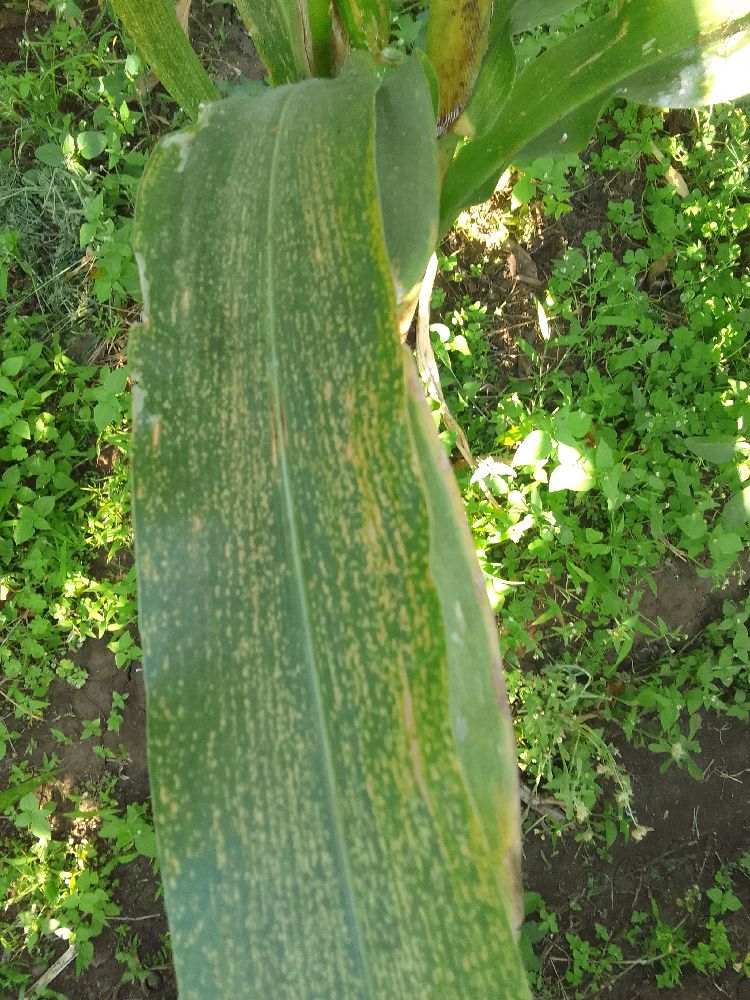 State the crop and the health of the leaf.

maize, maize lethal necrosis
